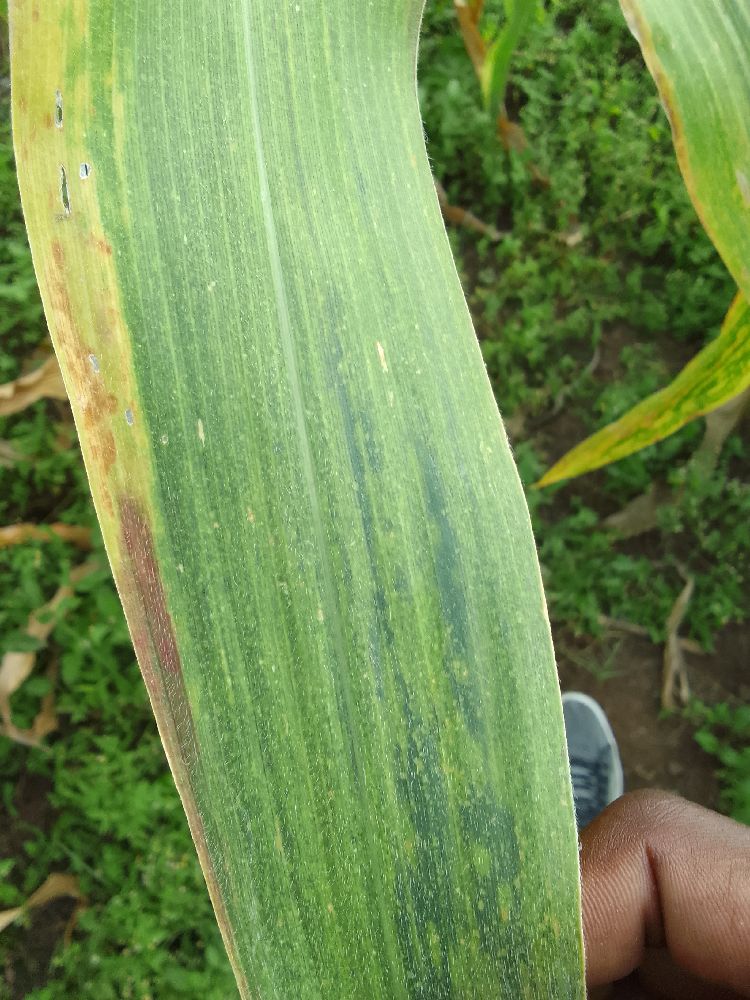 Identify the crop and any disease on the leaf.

maize, maize lethal necrosis
